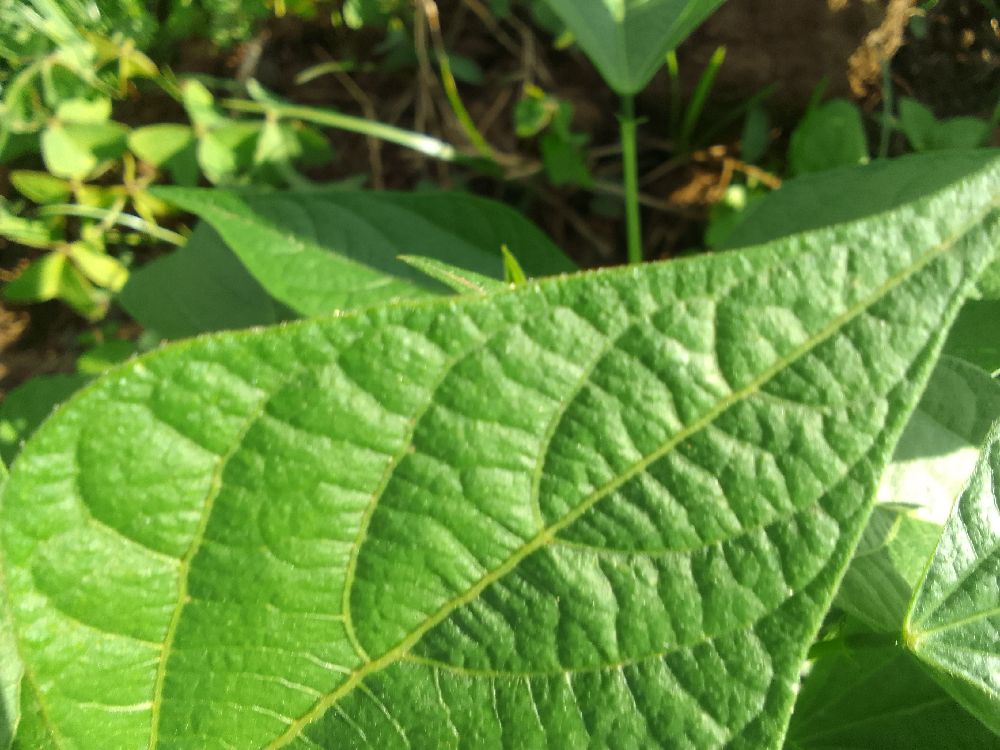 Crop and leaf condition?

common bean, healthy
